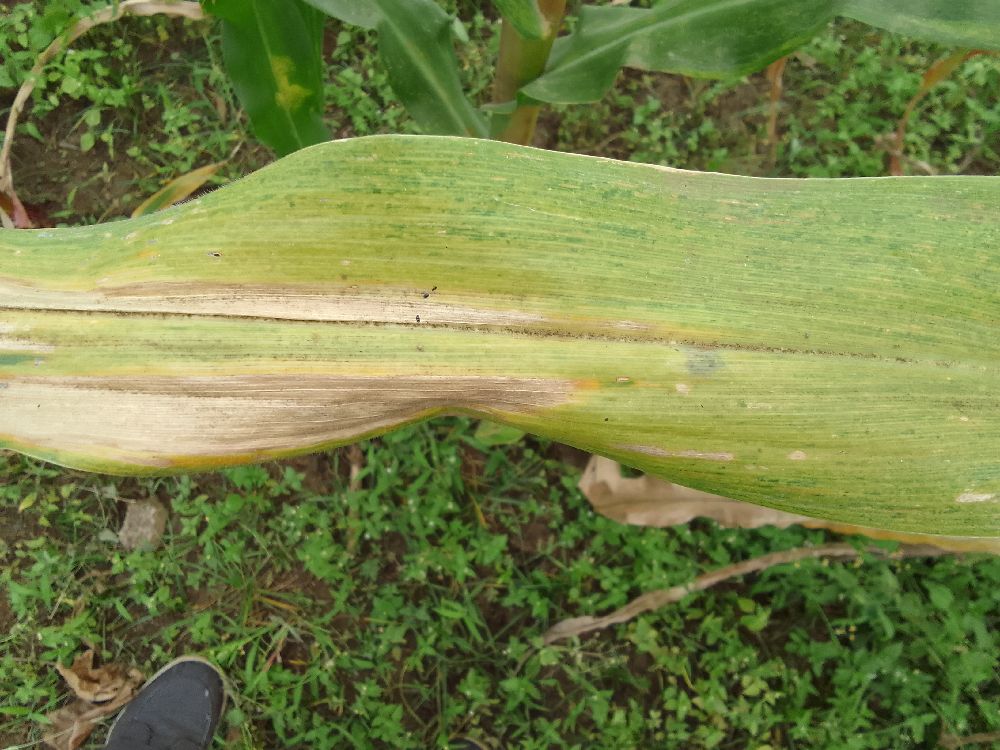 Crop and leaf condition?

maize, maize lethal necrosis
